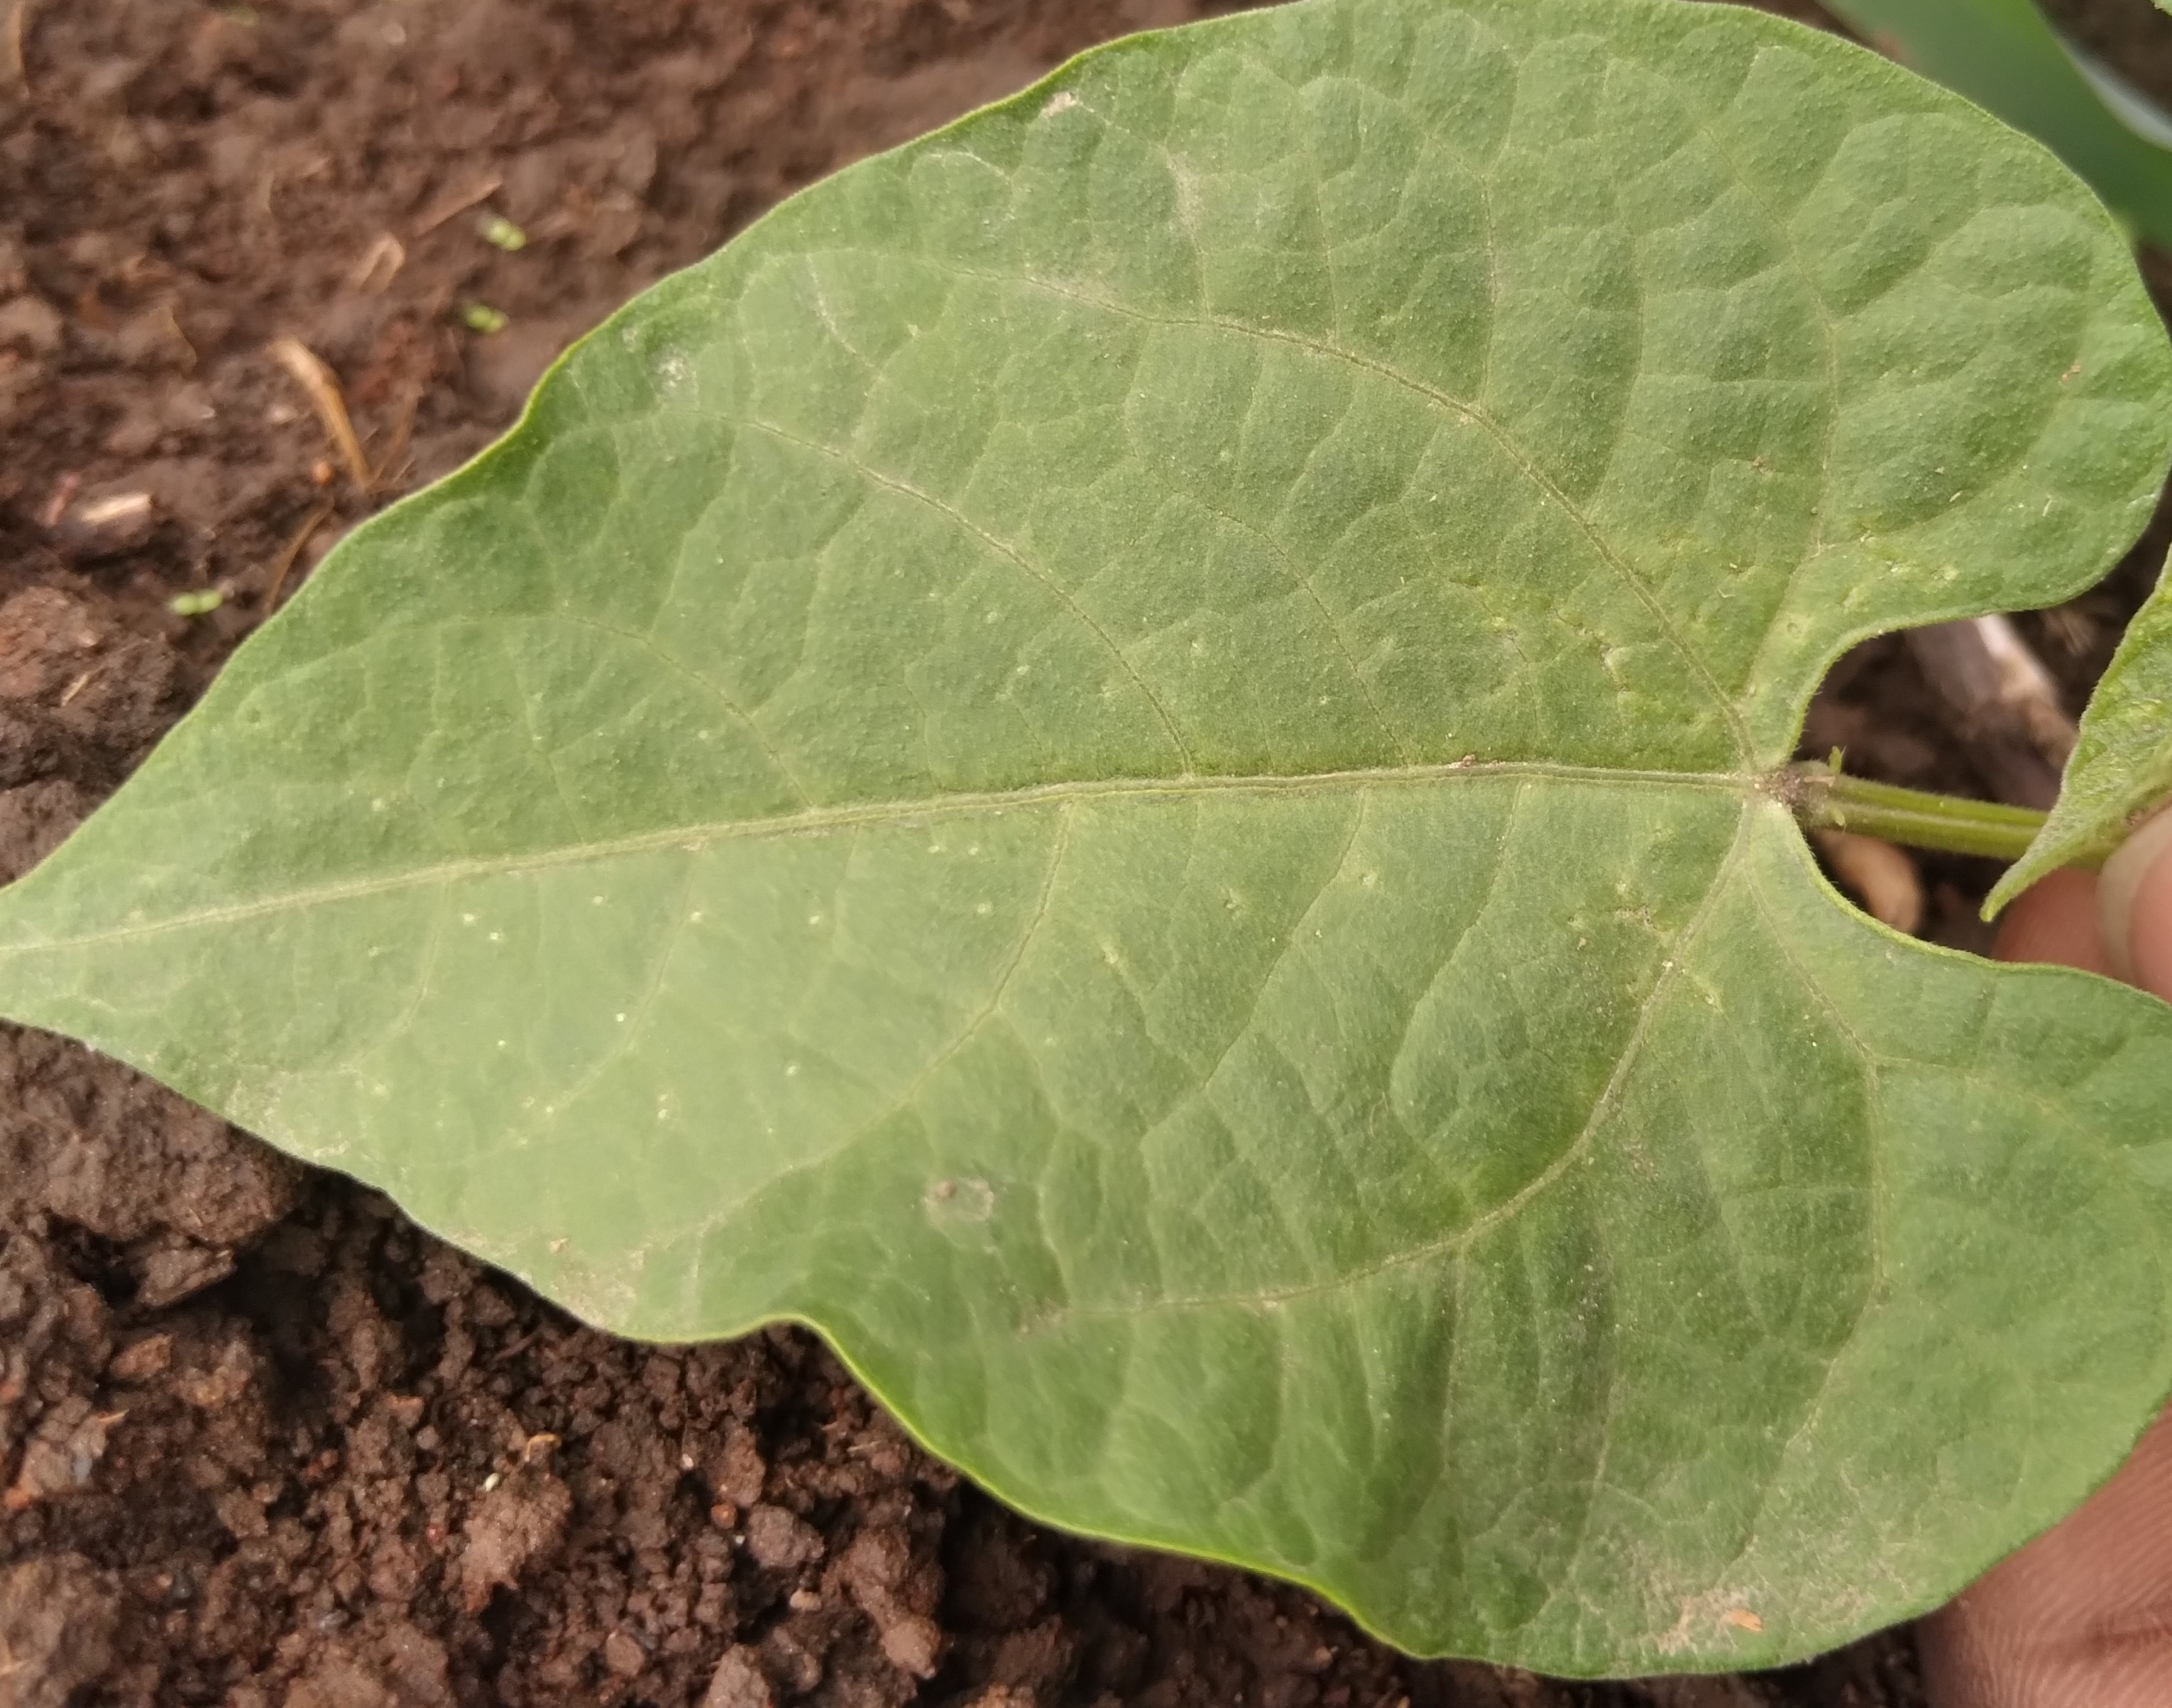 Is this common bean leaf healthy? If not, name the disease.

healthy
